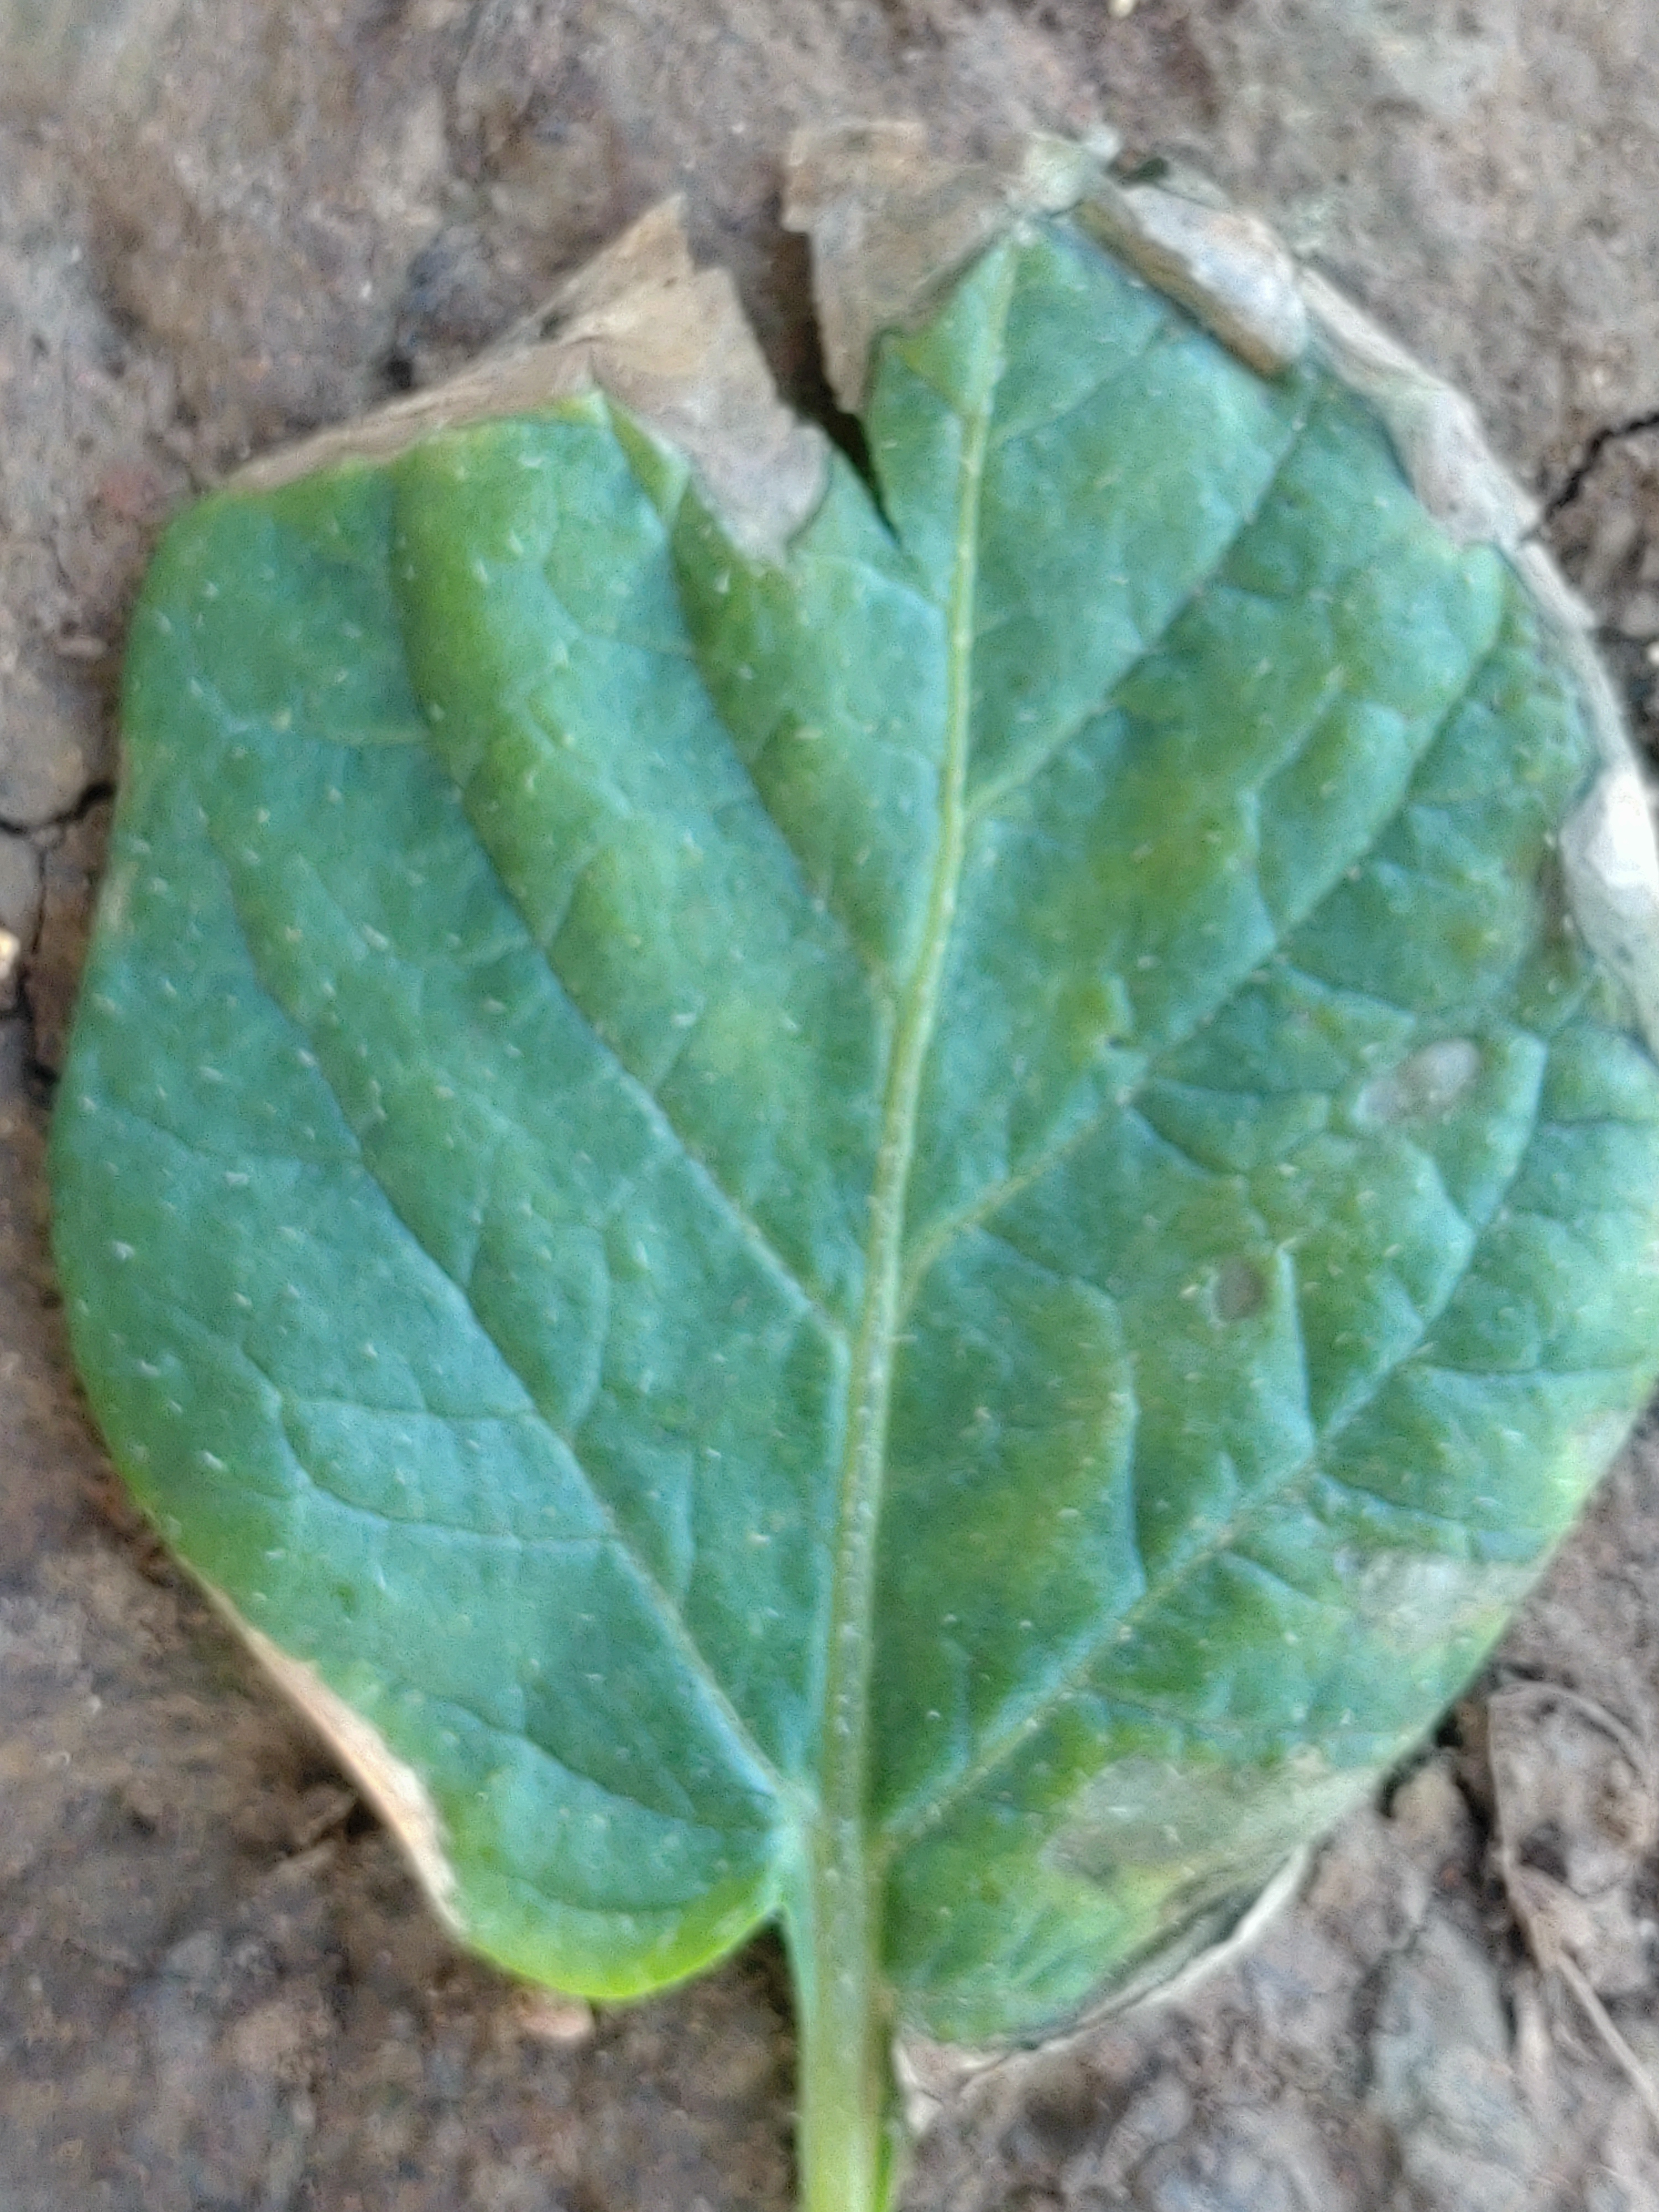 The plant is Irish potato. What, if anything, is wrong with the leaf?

early blight
